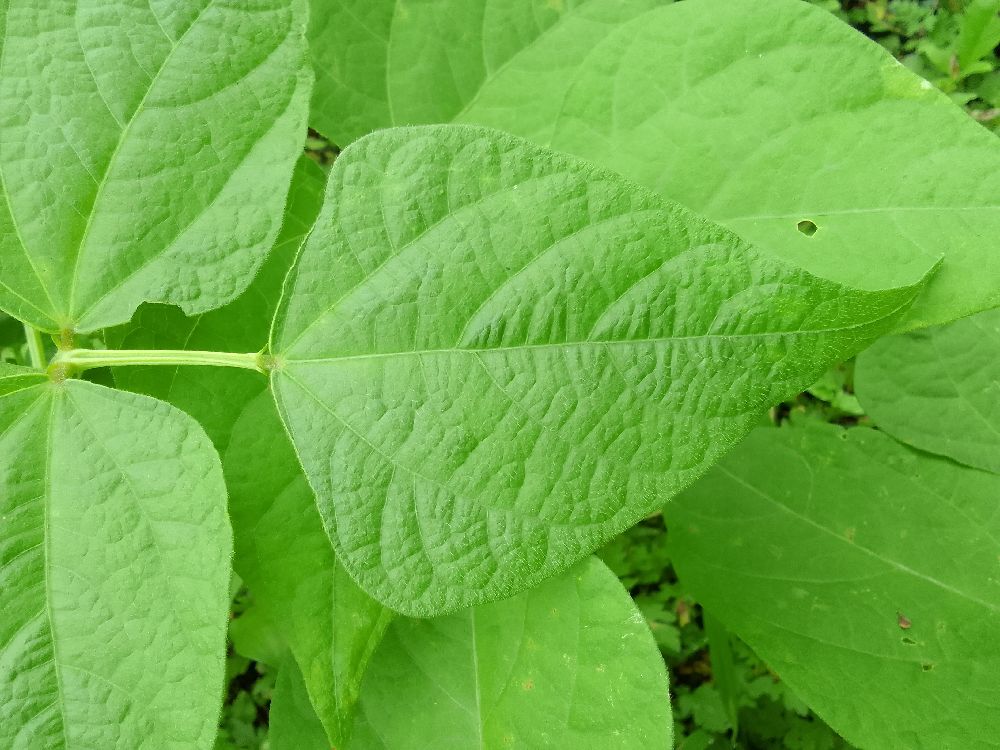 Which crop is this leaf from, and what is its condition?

common bean, healthy
